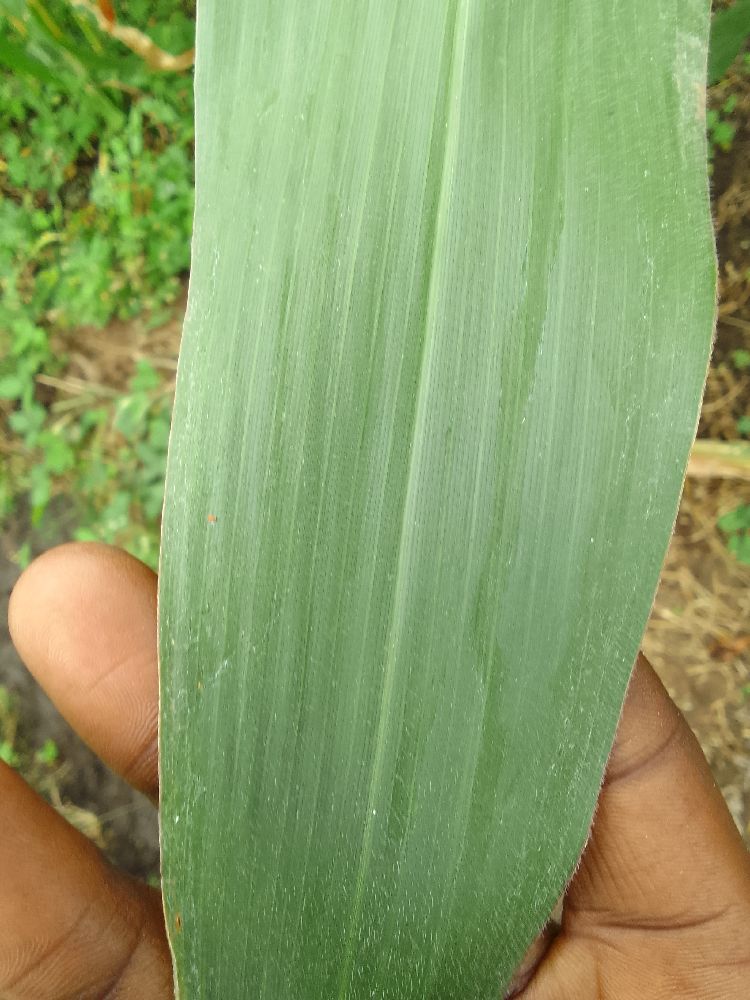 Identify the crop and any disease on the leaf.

maize, healthy
